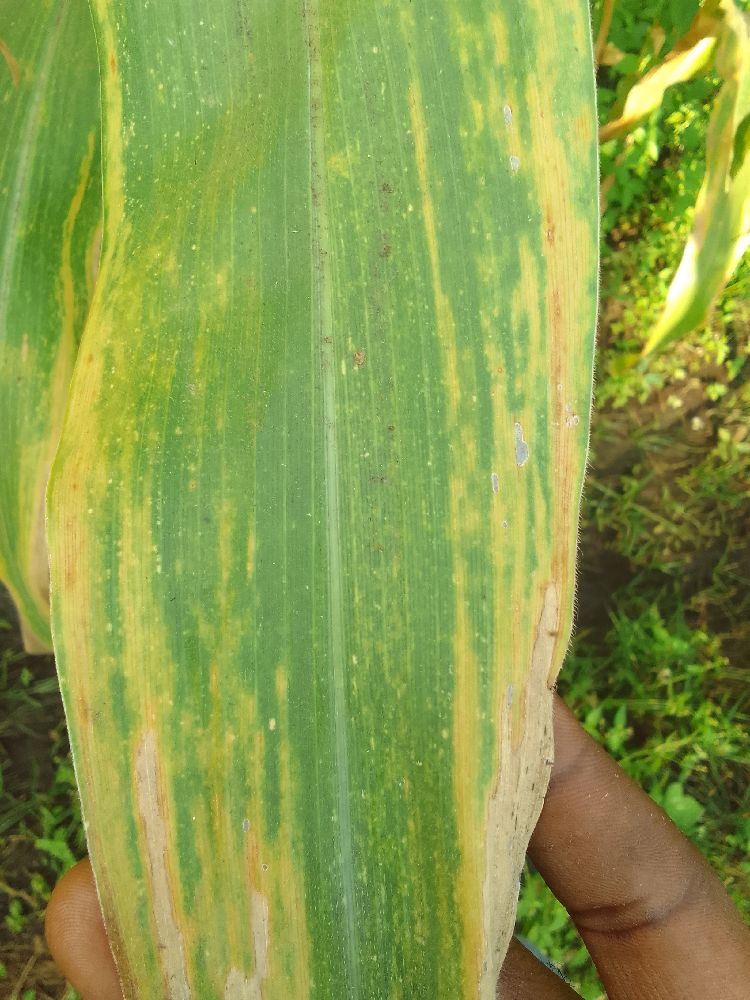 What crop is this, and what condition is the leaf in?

maize, maize lethal necrosis
